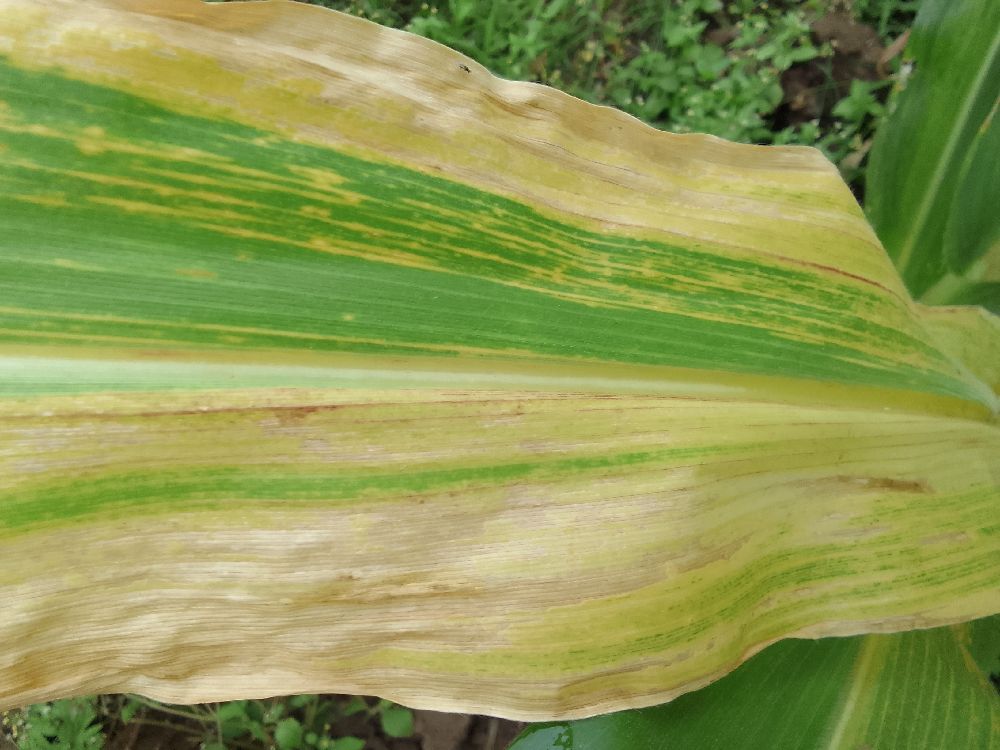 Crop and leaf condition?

maize, maize lethal necrosis
